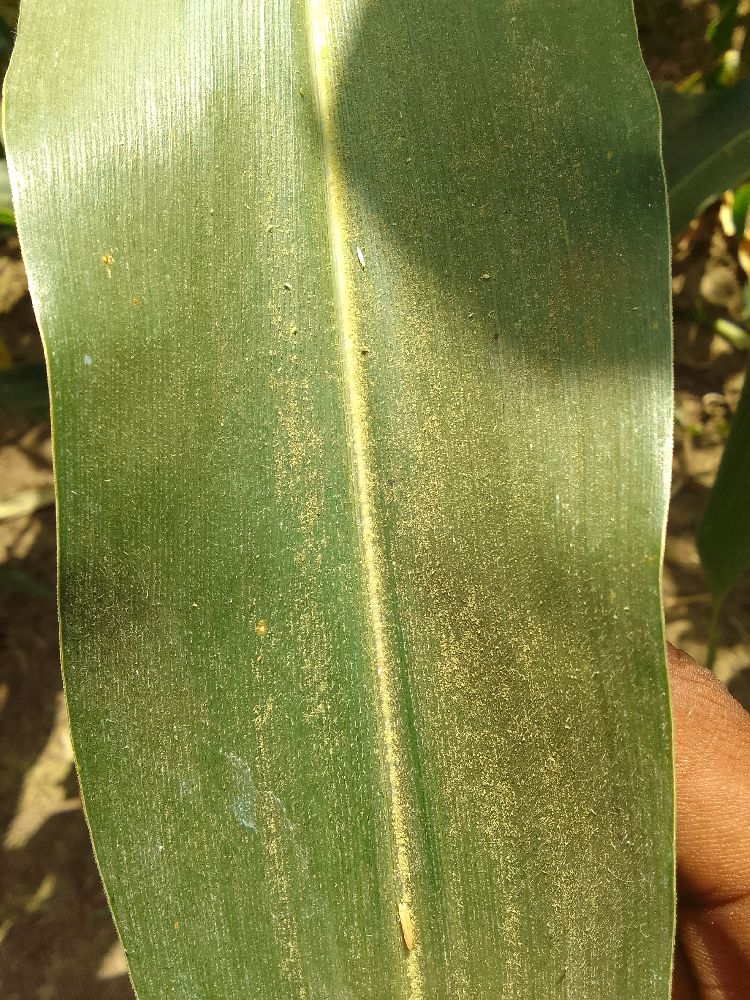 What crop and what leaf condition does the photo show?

maize, healthy
